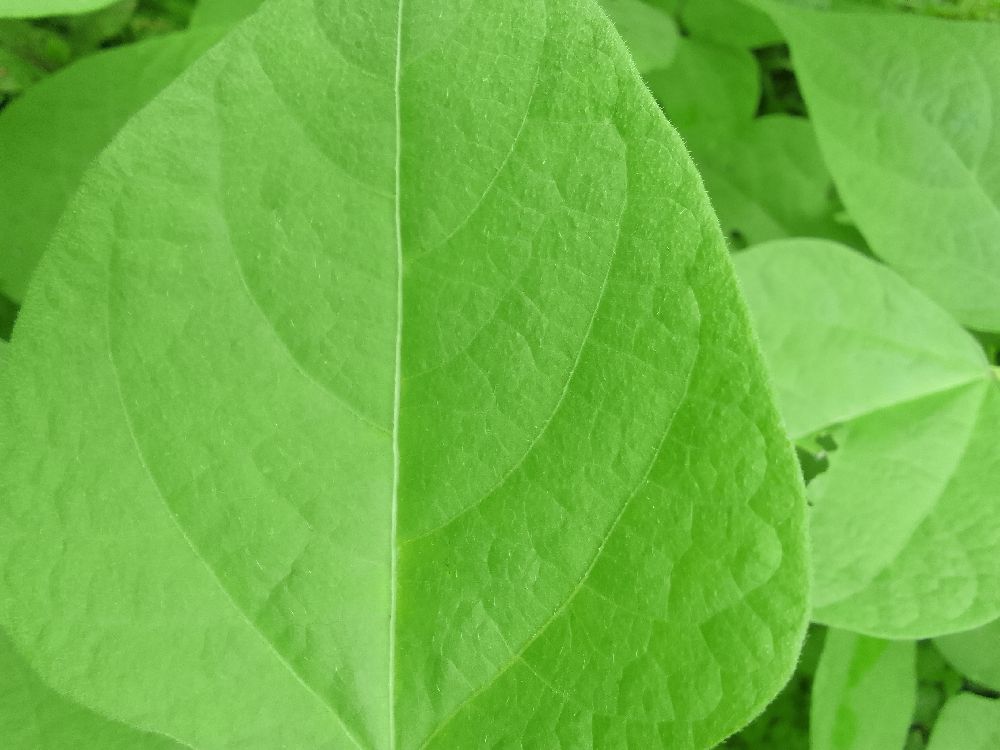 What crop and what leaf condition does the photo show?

common bean, healthy
